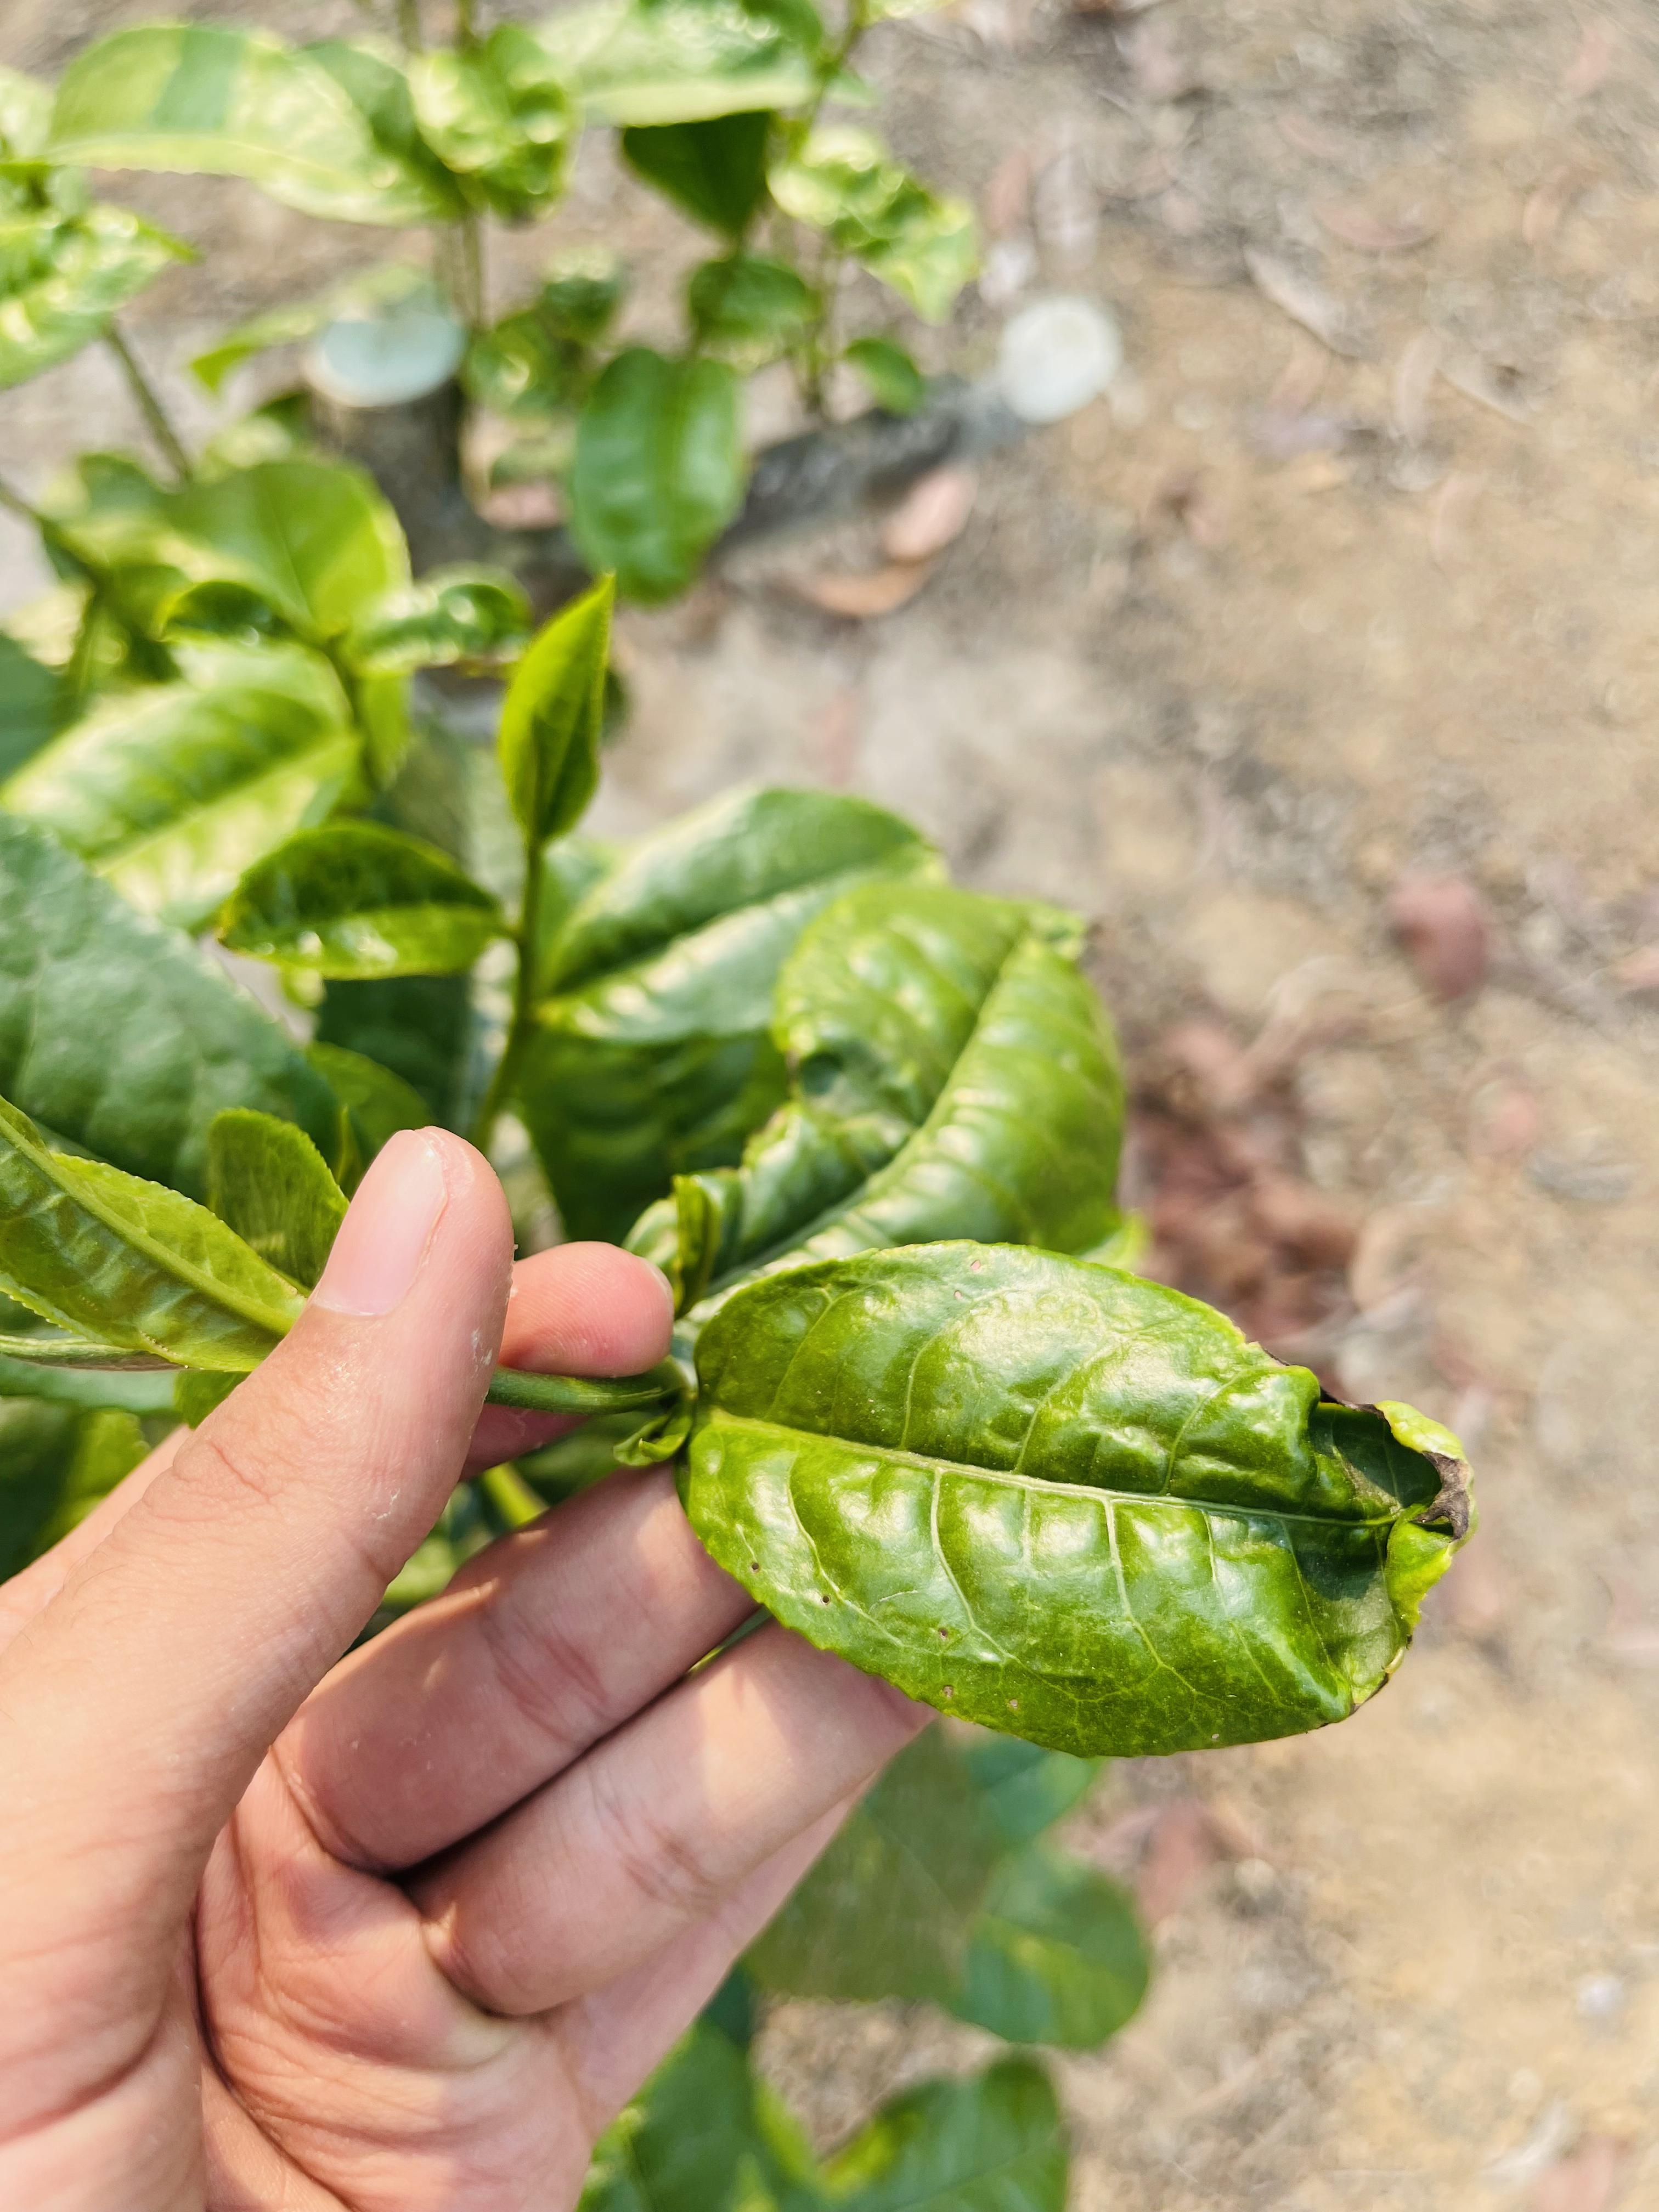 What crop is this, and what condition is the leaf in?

tea, helopeltis
